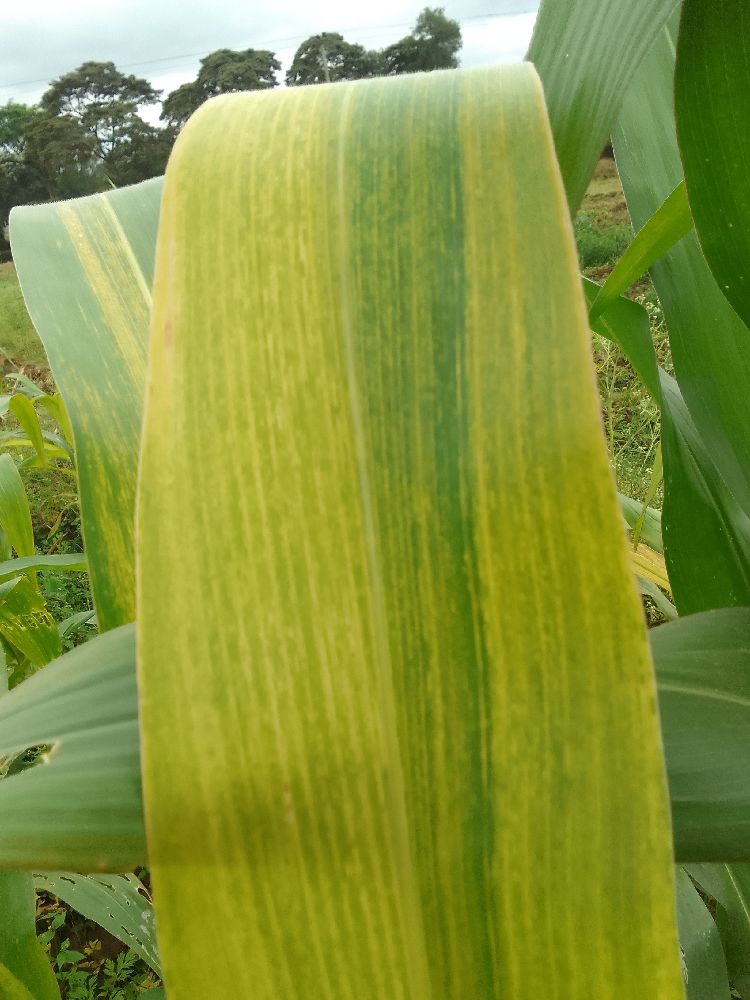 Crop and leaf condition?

maize, maize lethal necrosis
